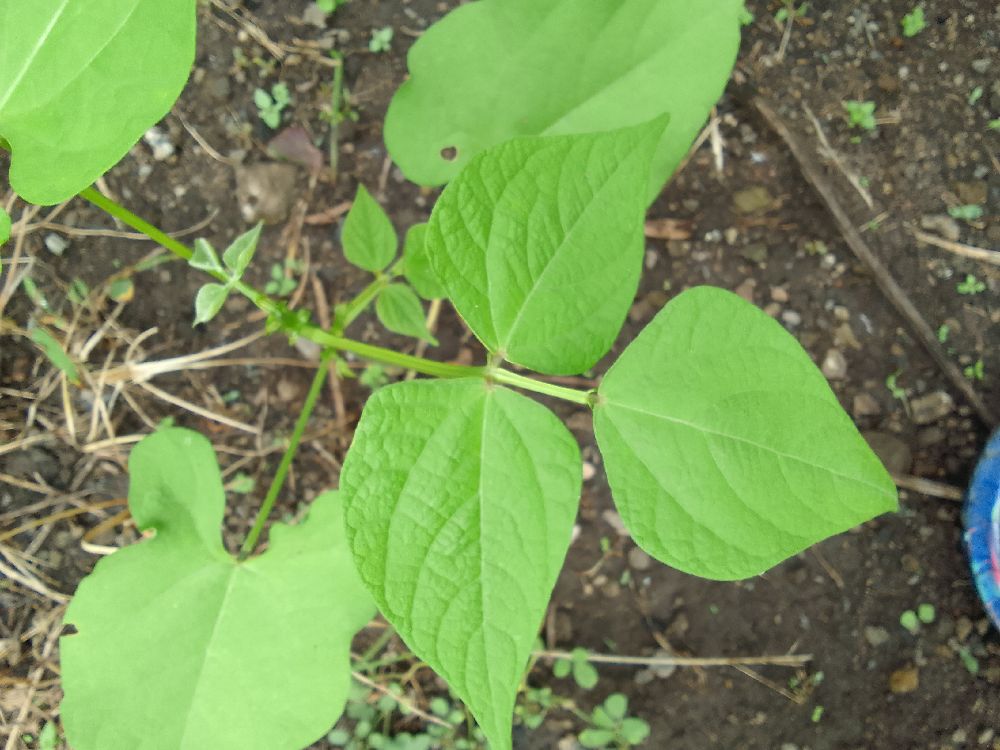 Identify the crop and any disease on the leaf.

common bean, healthy
